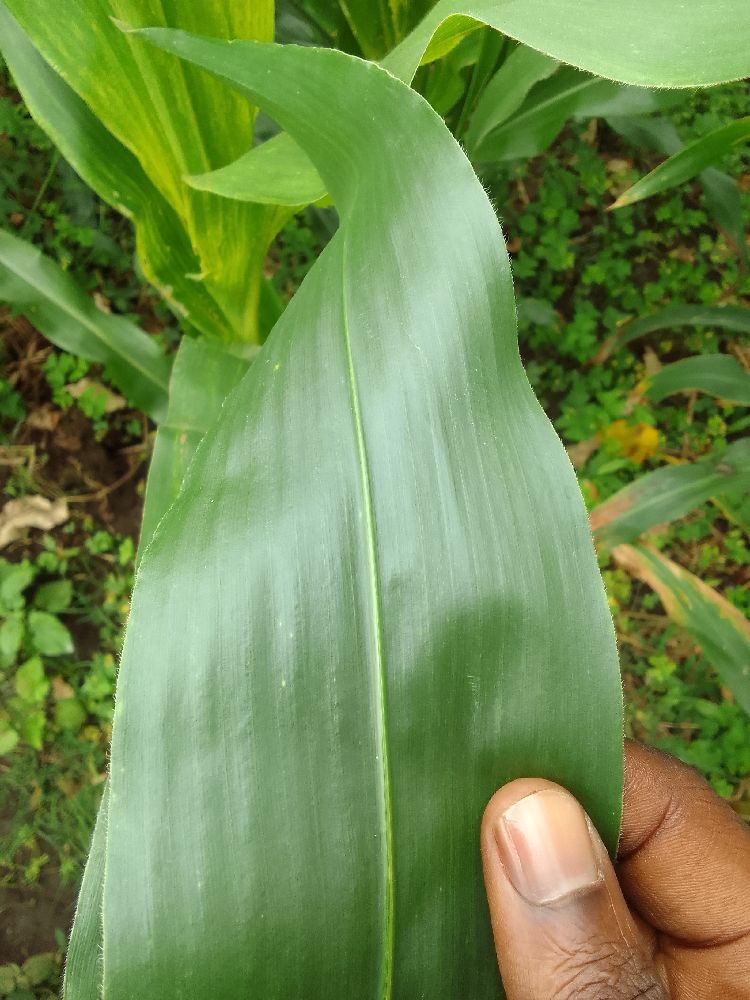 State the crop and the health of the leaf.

maize, healthy
